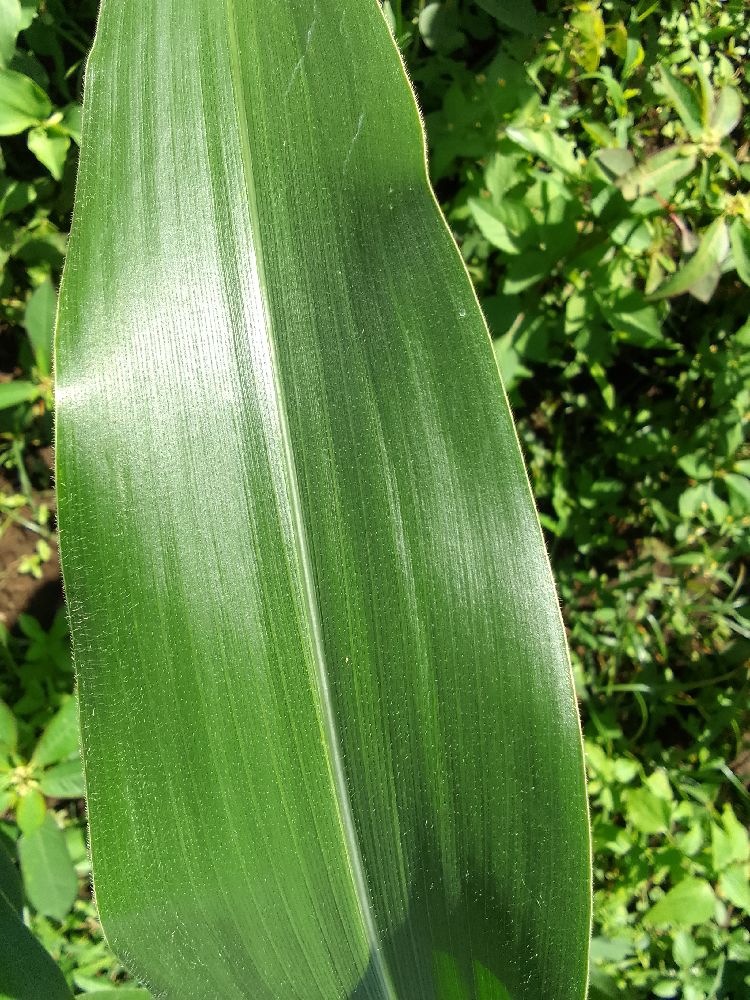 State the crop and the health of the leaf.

maize, healthy
